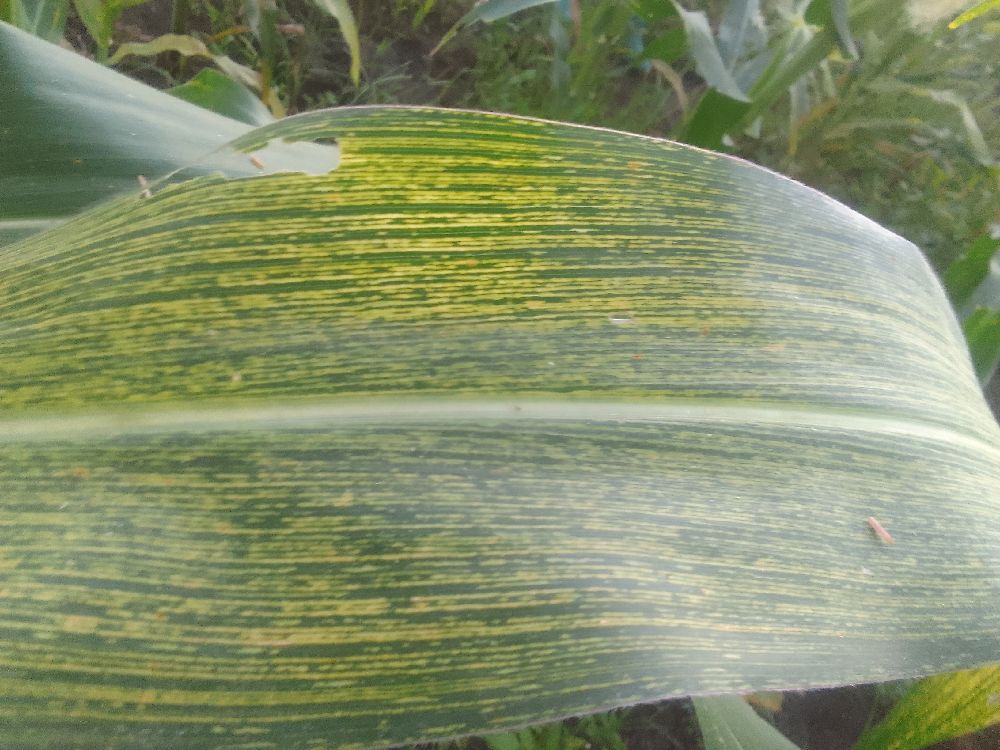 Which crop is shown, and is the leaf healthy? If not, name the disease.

maize, maize streak virus
